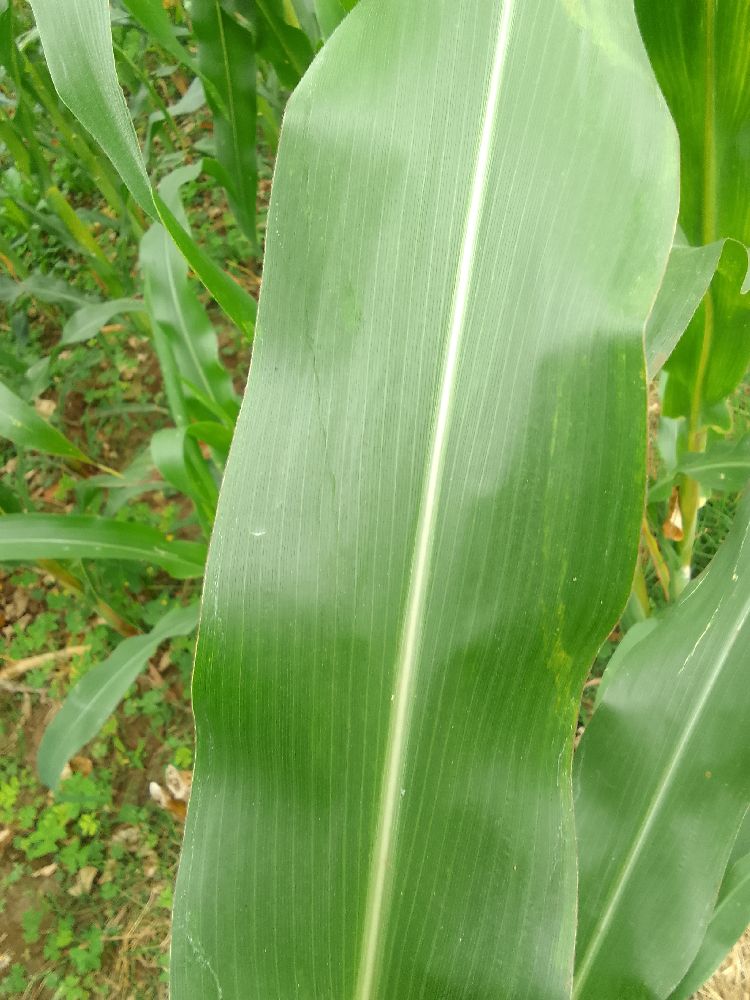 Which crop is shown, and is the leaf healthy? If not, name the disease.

maize, healthy
